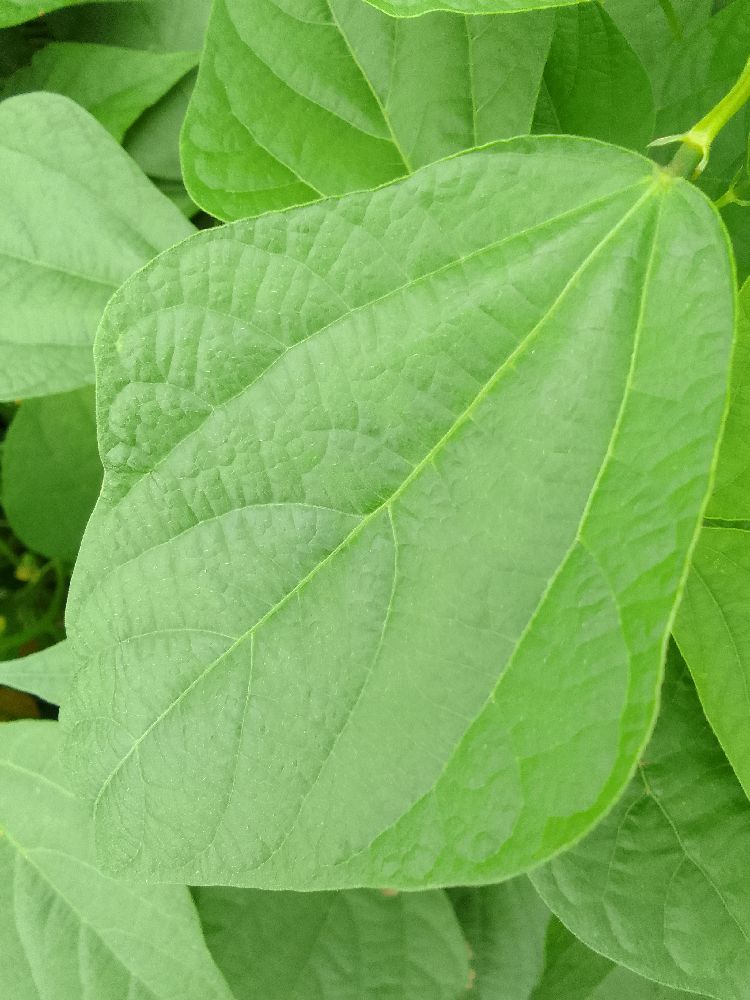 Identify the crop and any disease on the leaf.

common bean, healthy
